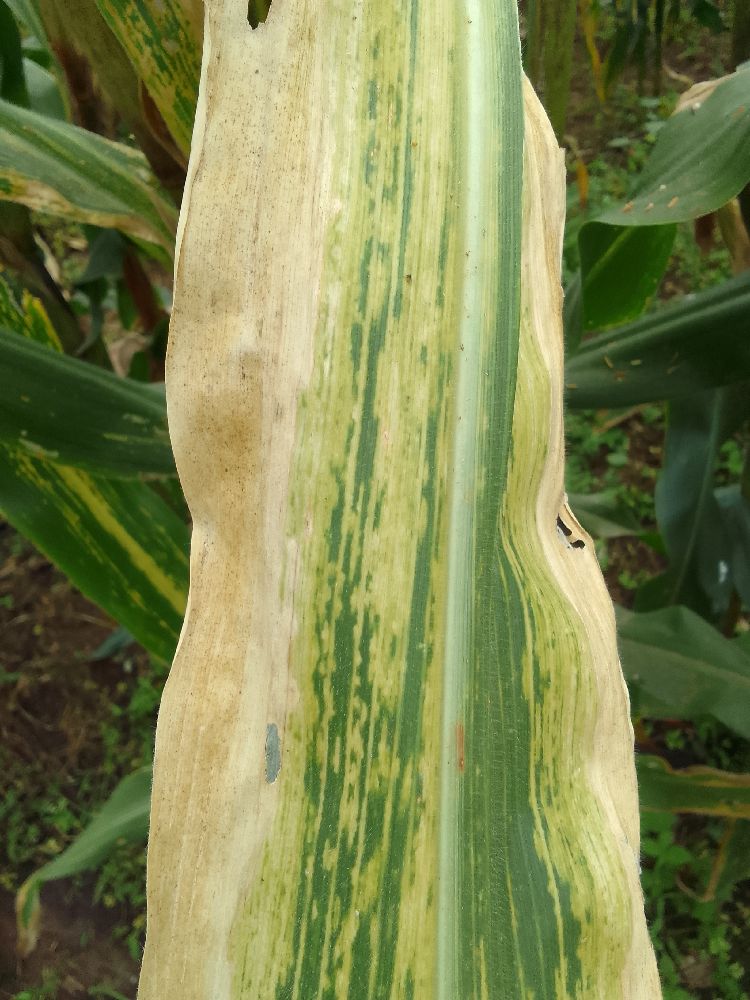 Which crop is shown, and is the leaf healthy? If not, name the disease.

maize, maize lethal necrosis
